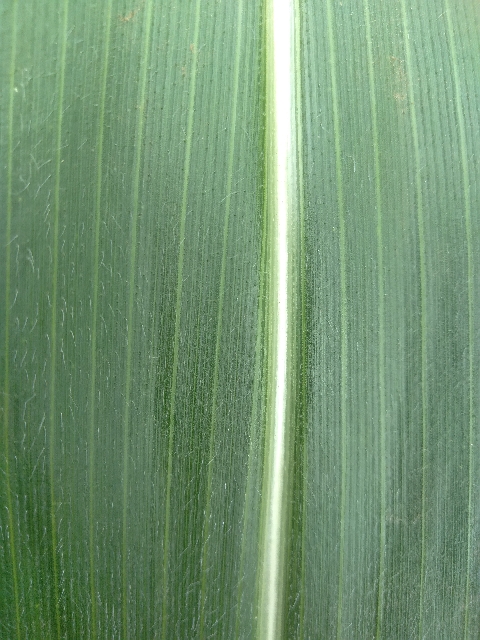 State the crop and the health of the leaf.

maize, healthy
